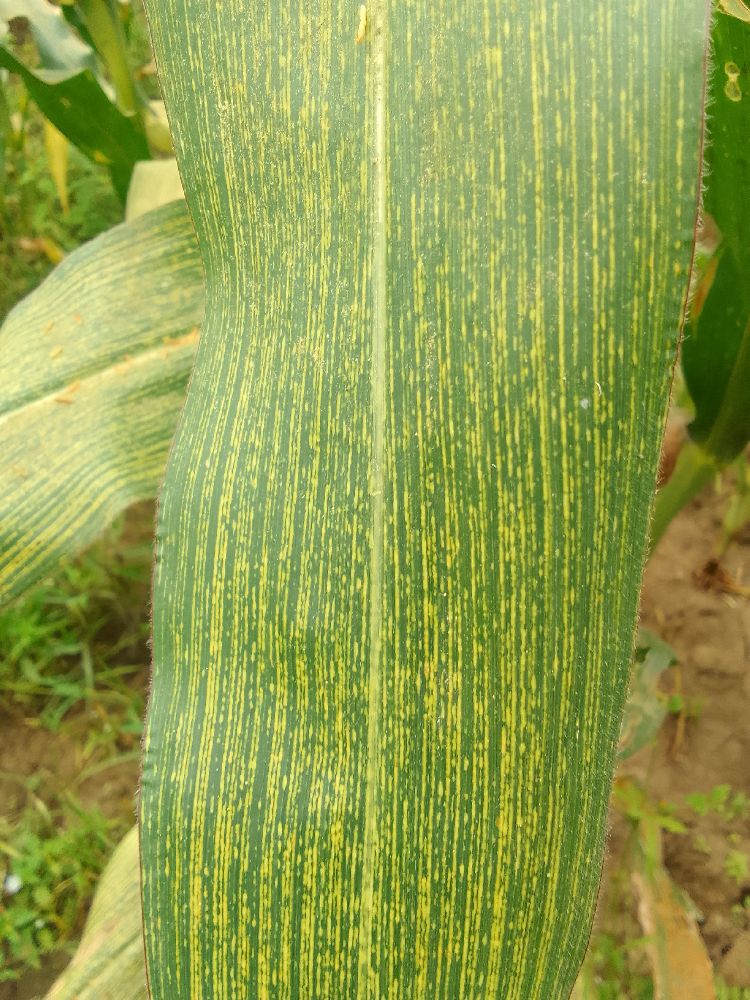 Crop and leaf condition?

maize, maize streak virus
